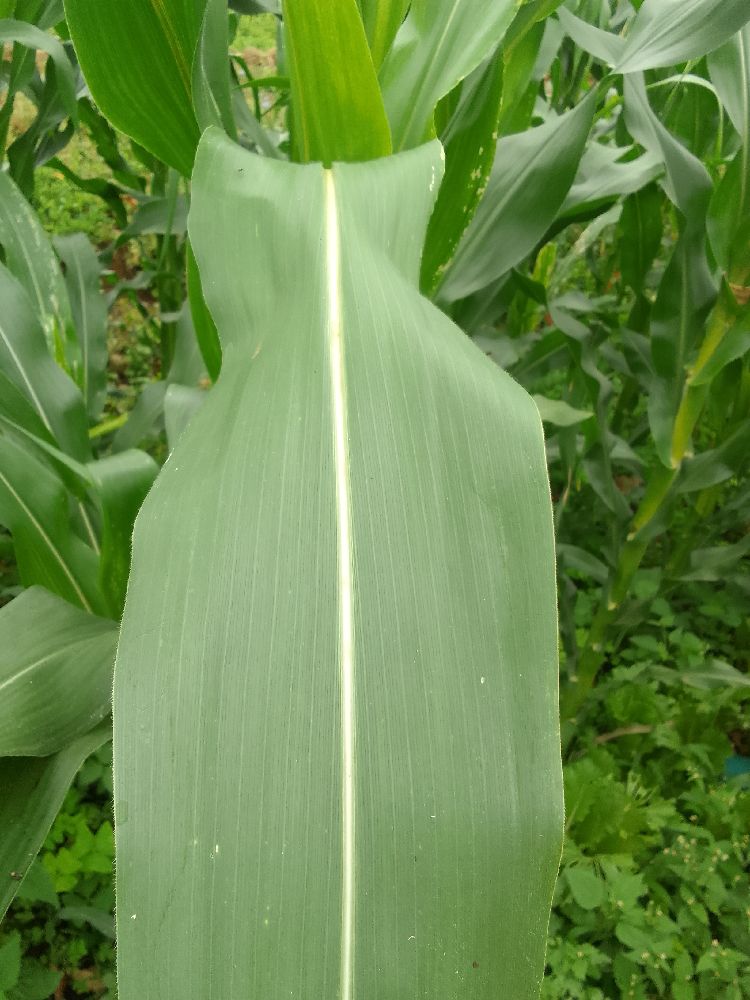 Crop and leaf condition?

maize, healthy
